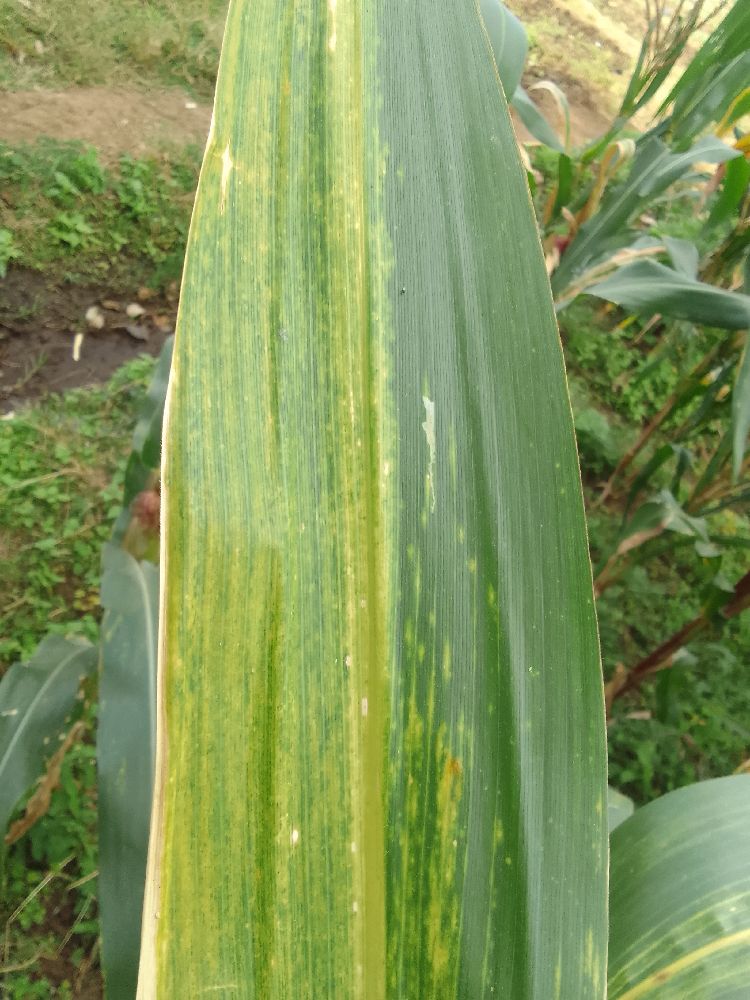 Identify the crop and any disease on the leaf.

maize, maize lethal necrosis
